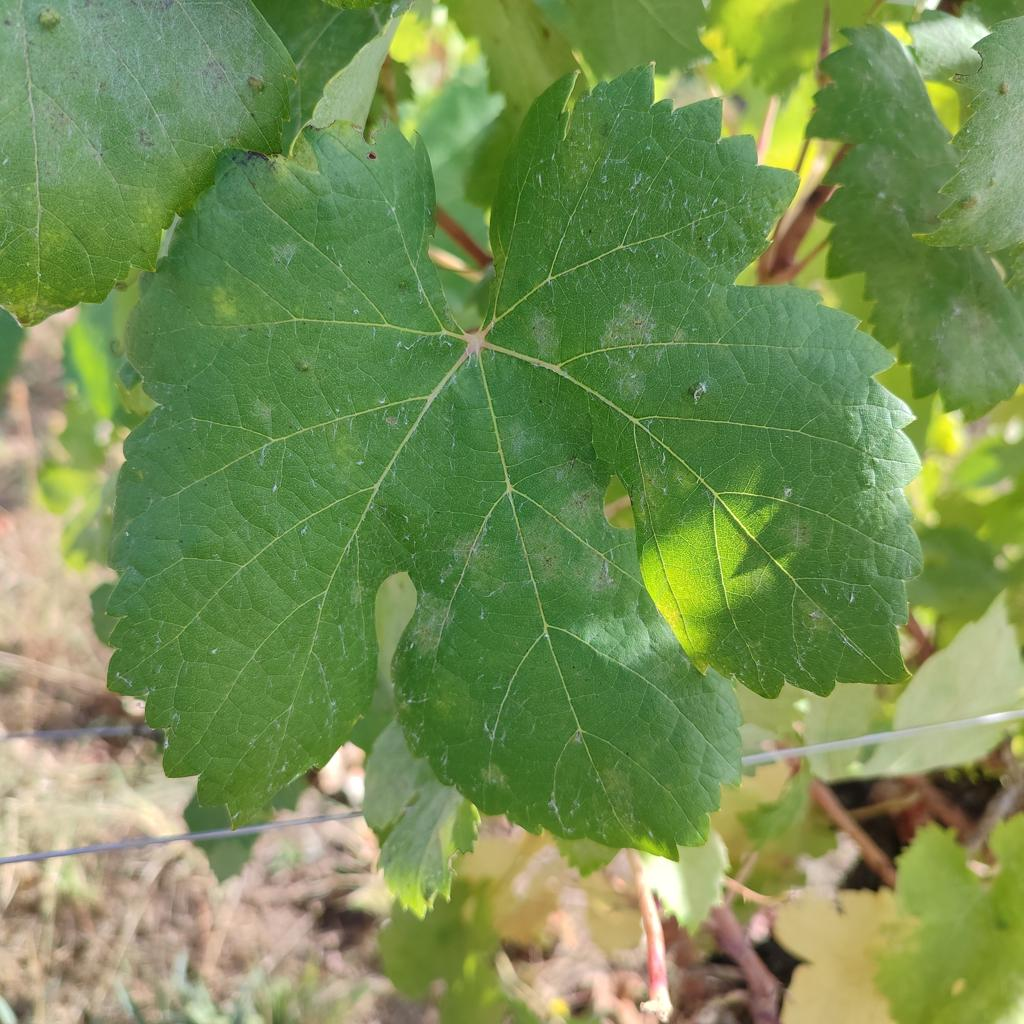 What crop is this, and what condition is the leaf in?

grapevine, powdery mildew
